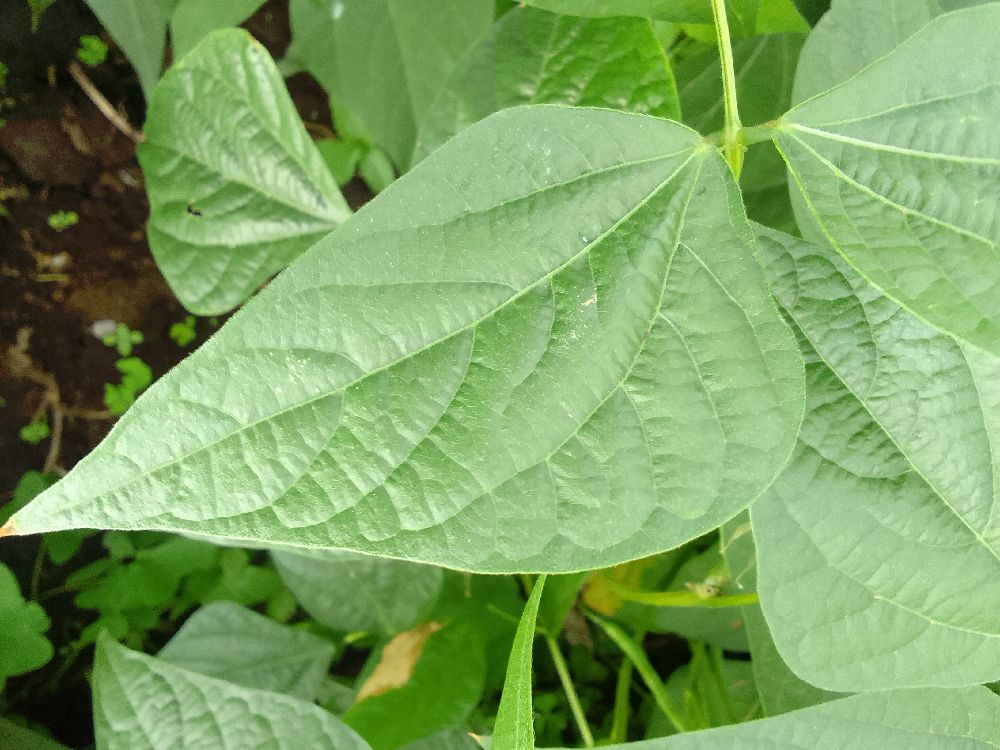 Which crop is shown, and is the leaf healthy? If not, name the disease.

common bean, healthy
